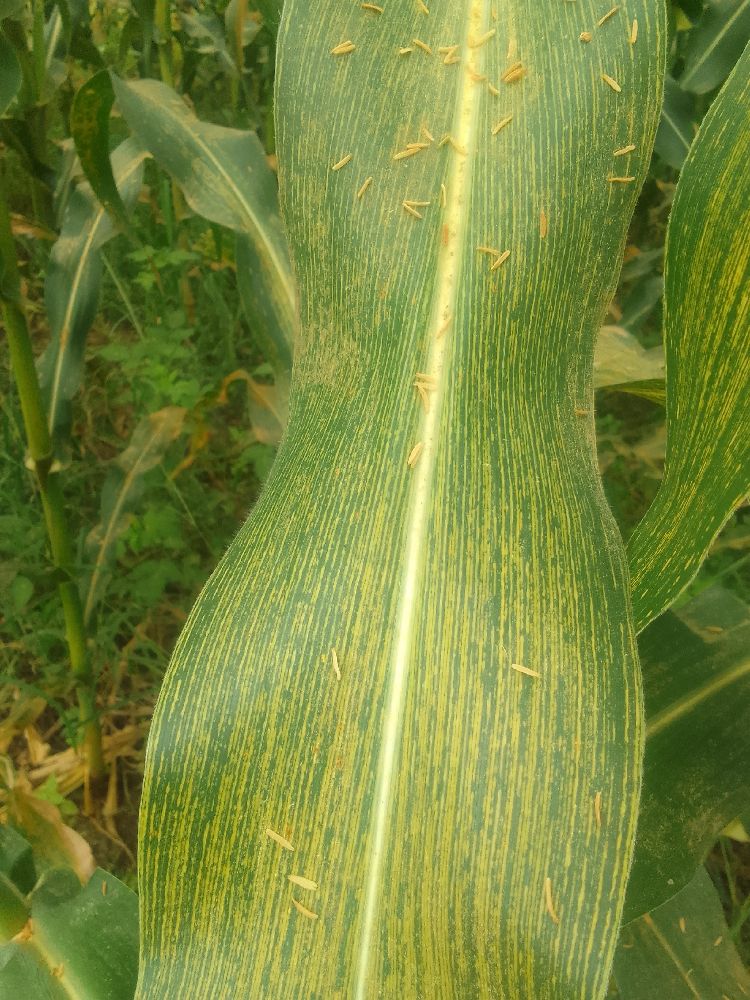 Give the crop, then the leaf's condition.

maize, maize streak virus
